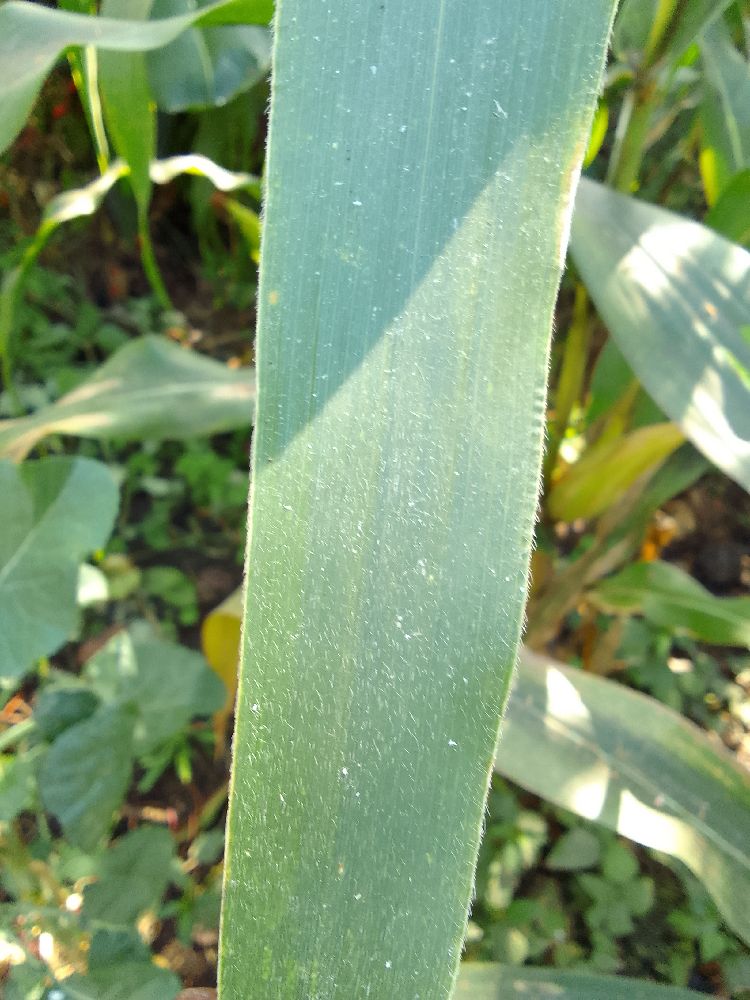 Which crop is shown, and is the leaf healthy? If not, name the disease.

maize, healthy
